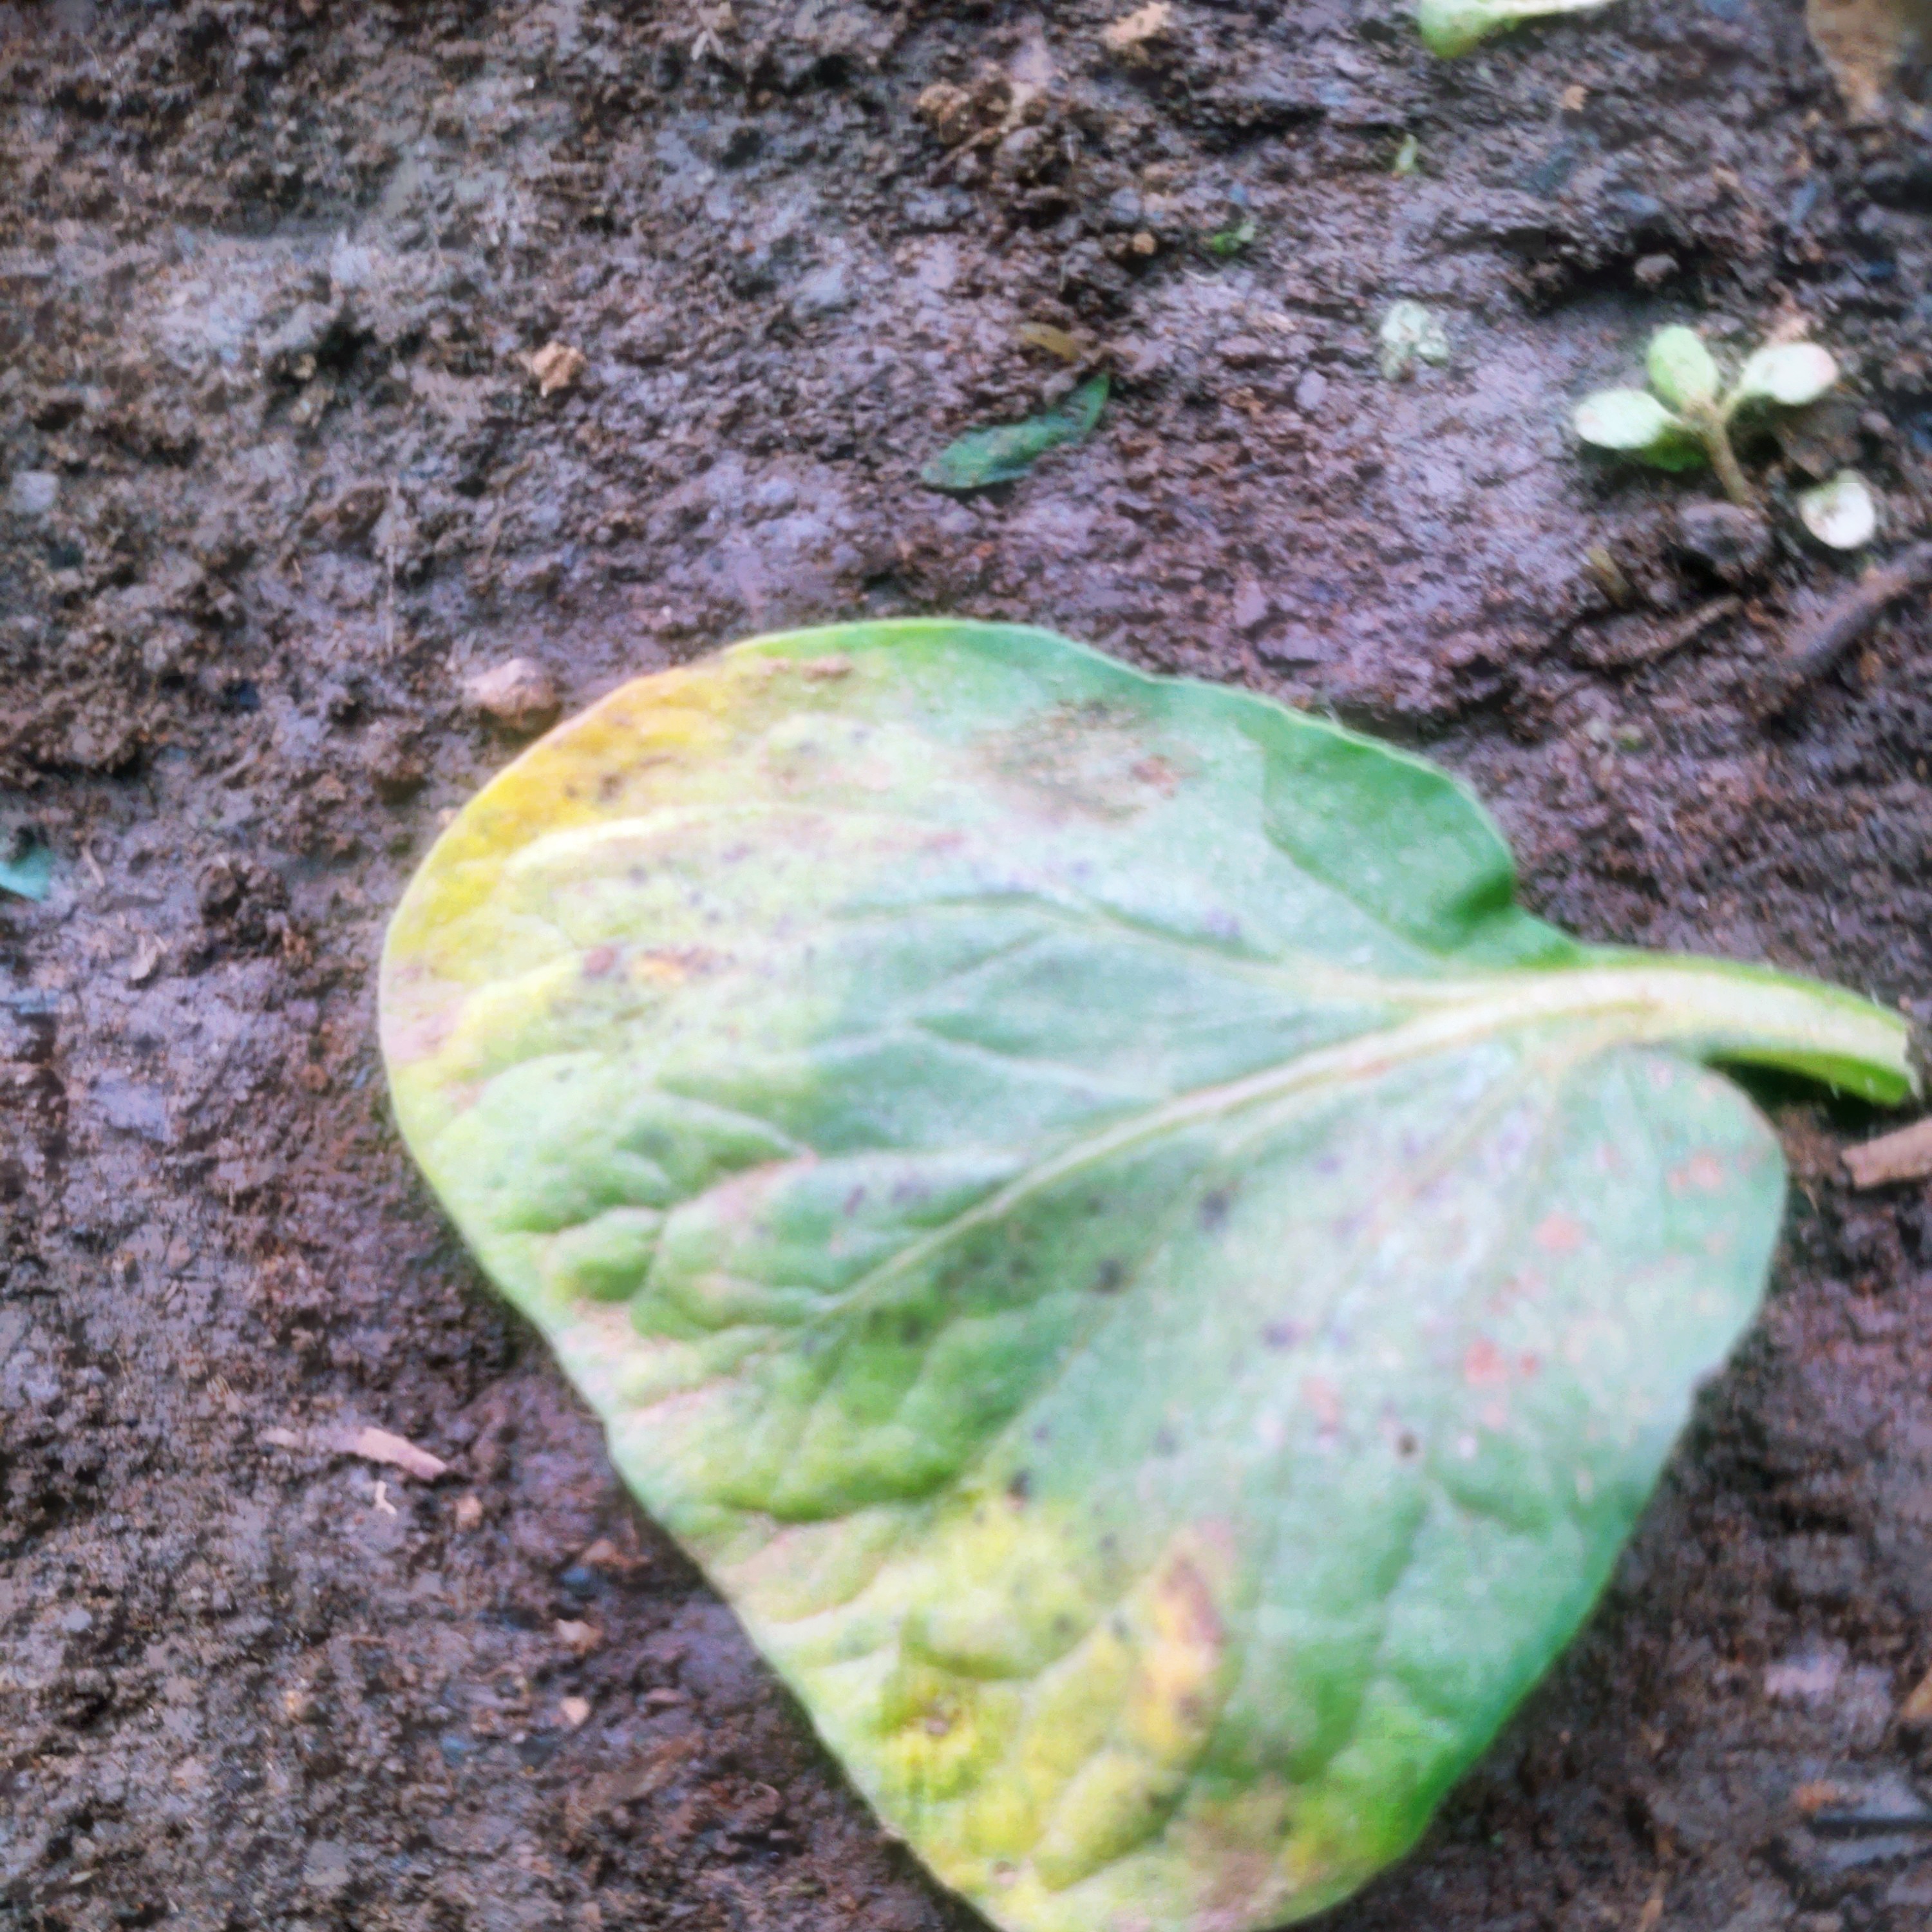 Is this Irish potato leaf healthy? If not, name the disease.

late blight
